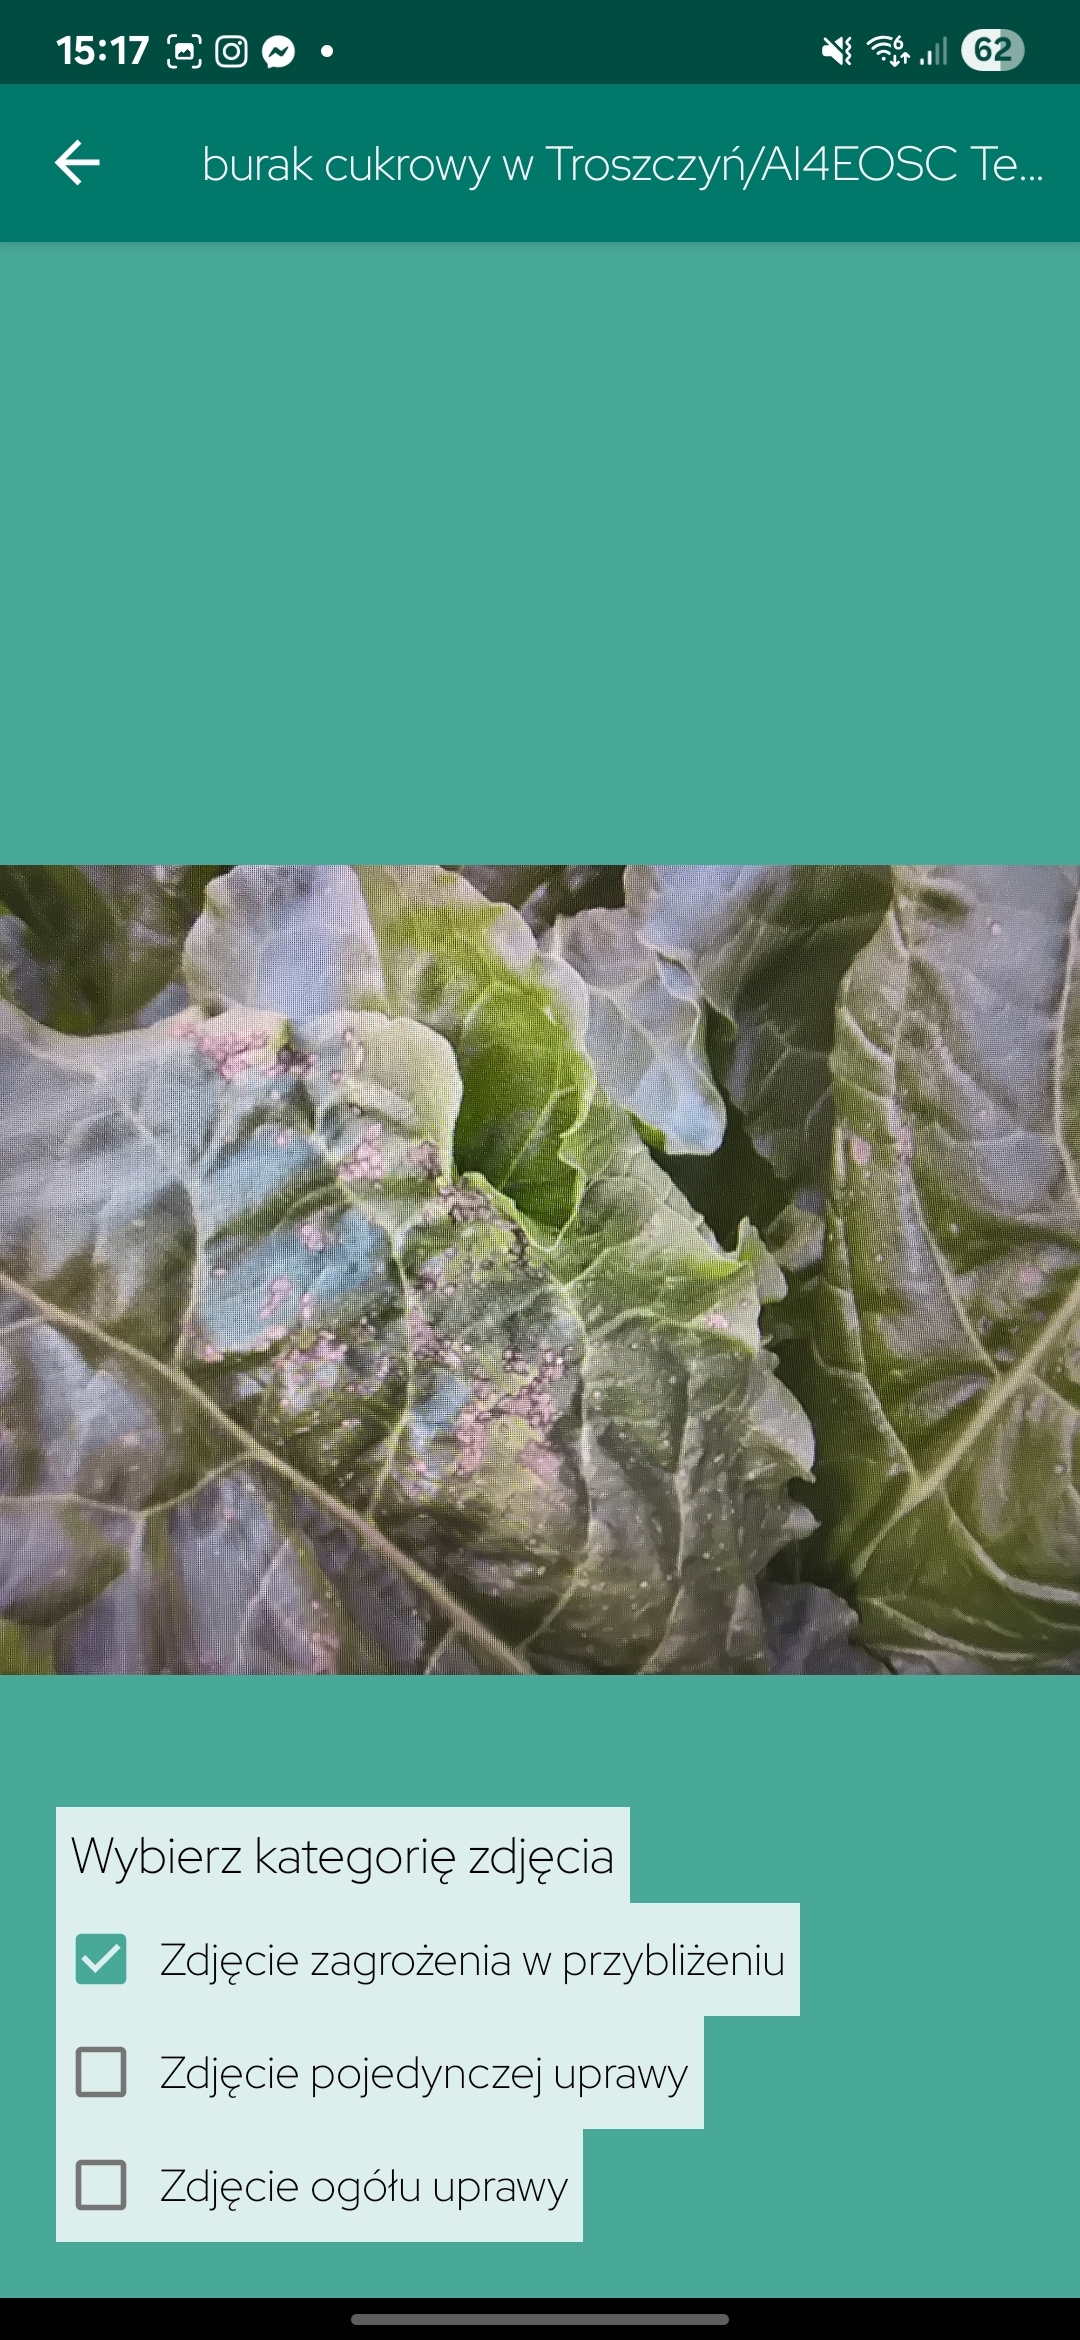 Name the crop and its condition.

beet, cercospora
